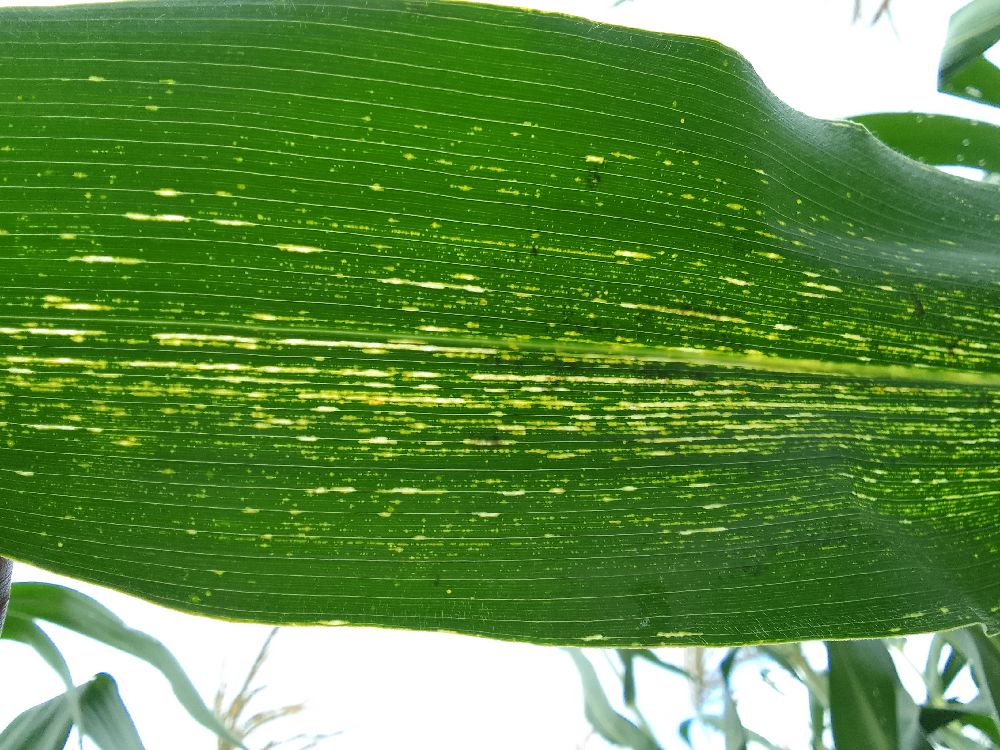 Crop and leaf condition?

maize, maize streak virus
